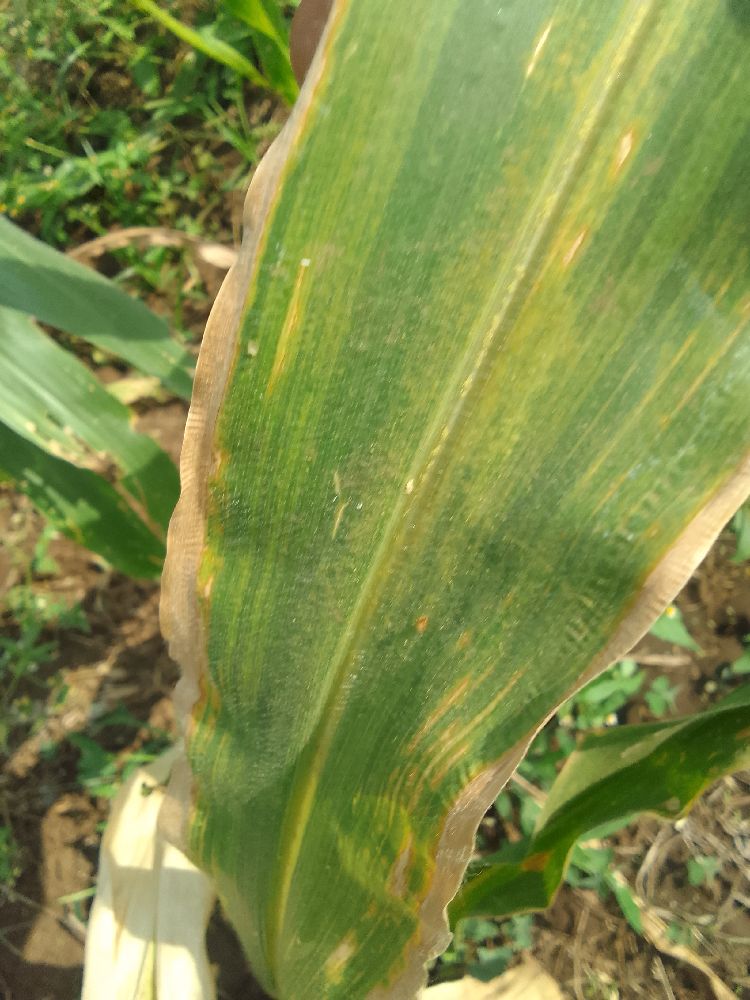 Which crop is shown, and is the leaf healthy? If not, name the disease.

maize, maize lethal necrosis
